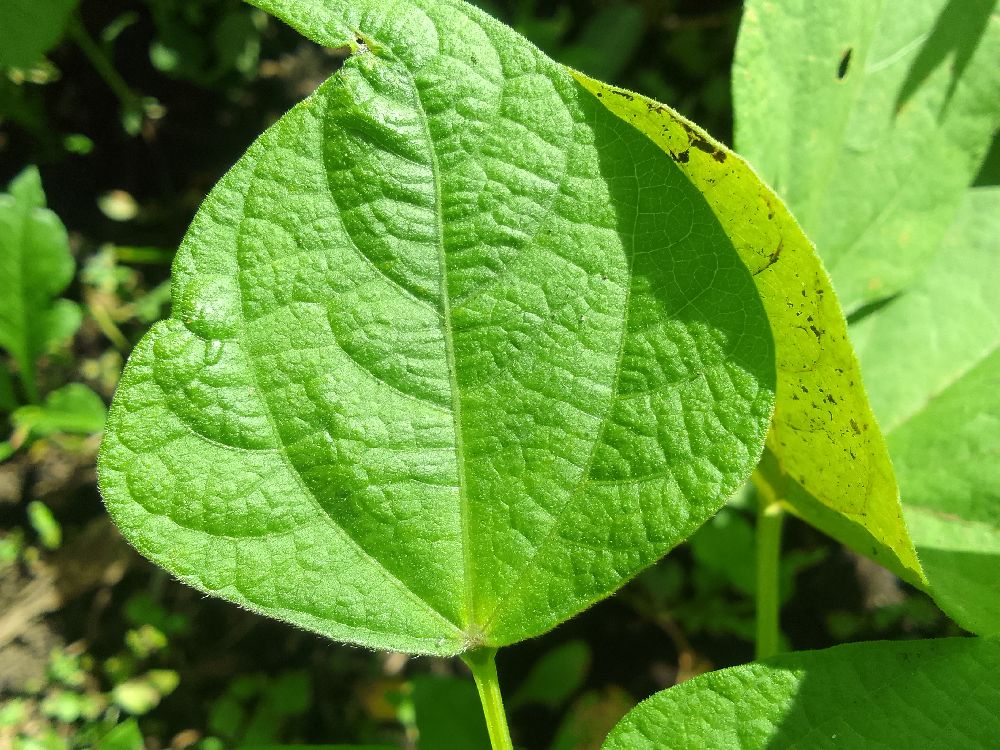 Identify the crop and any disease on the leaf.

common bean, healthy
